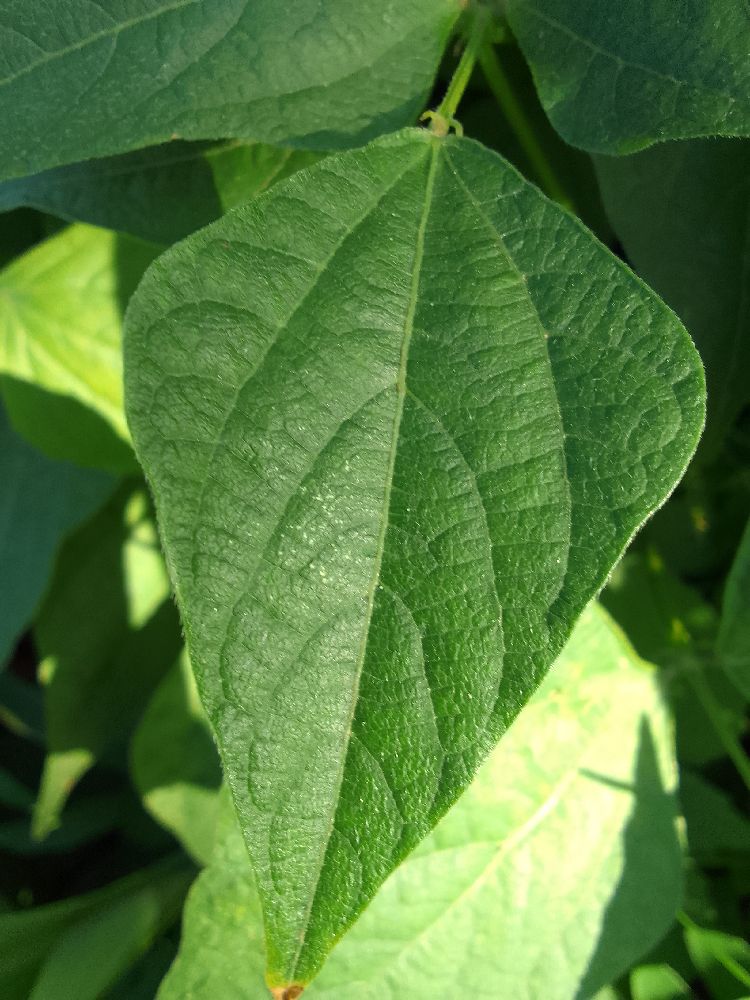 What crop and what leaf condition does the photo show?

common bean, healthy
